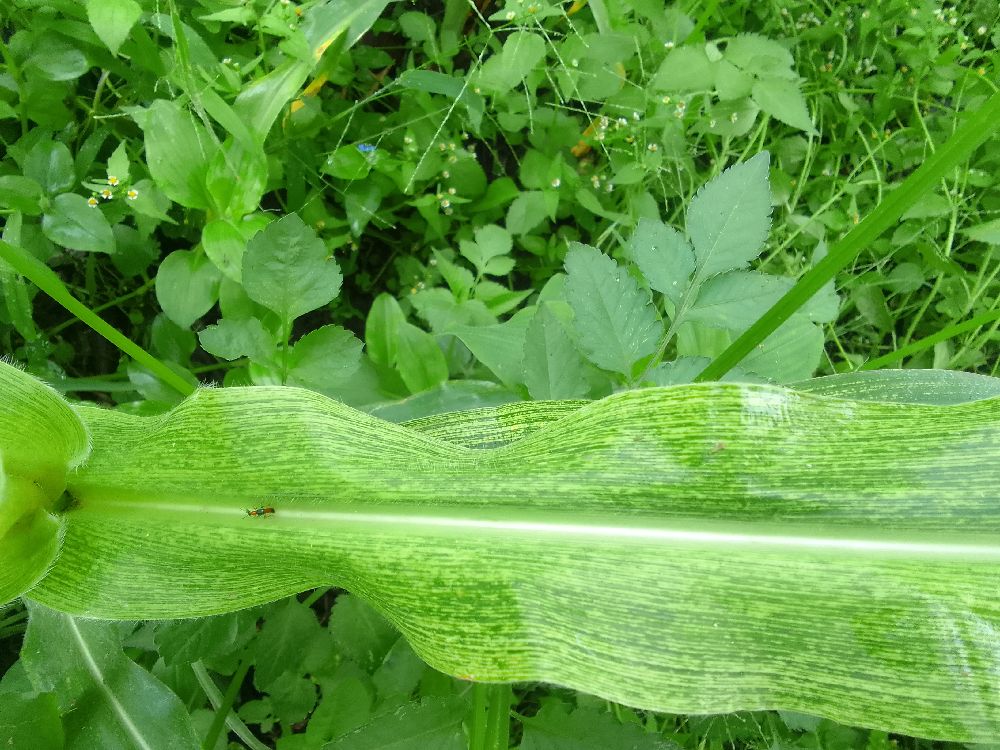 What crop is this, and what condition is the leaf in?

maize, maize streak virus
